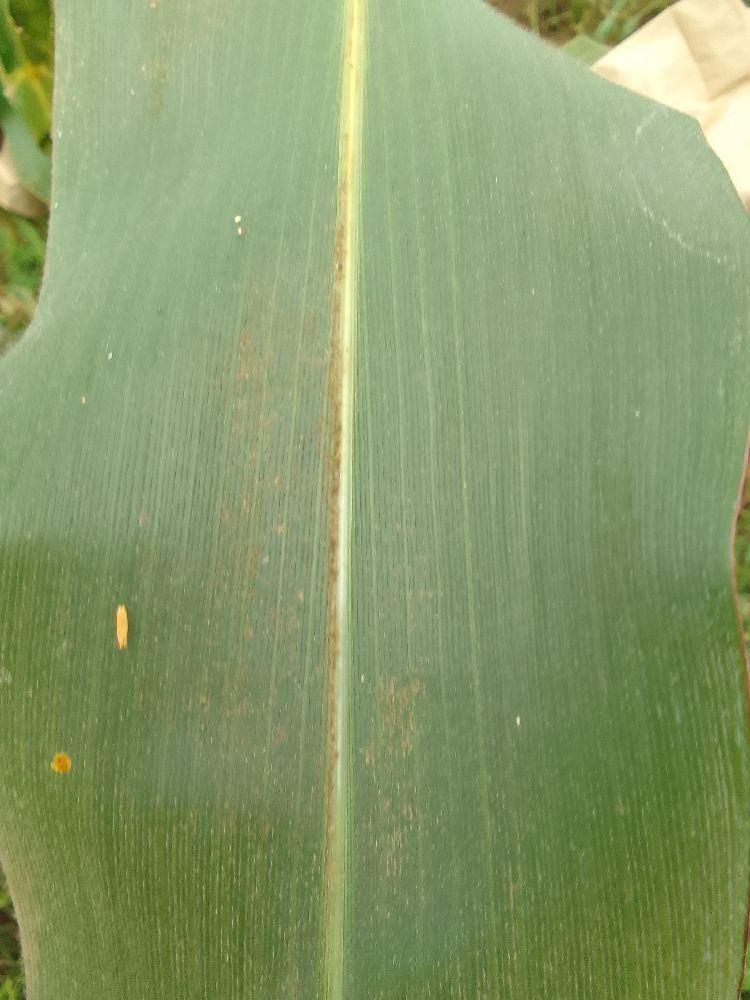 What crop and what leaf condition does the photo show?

maize, healthy
